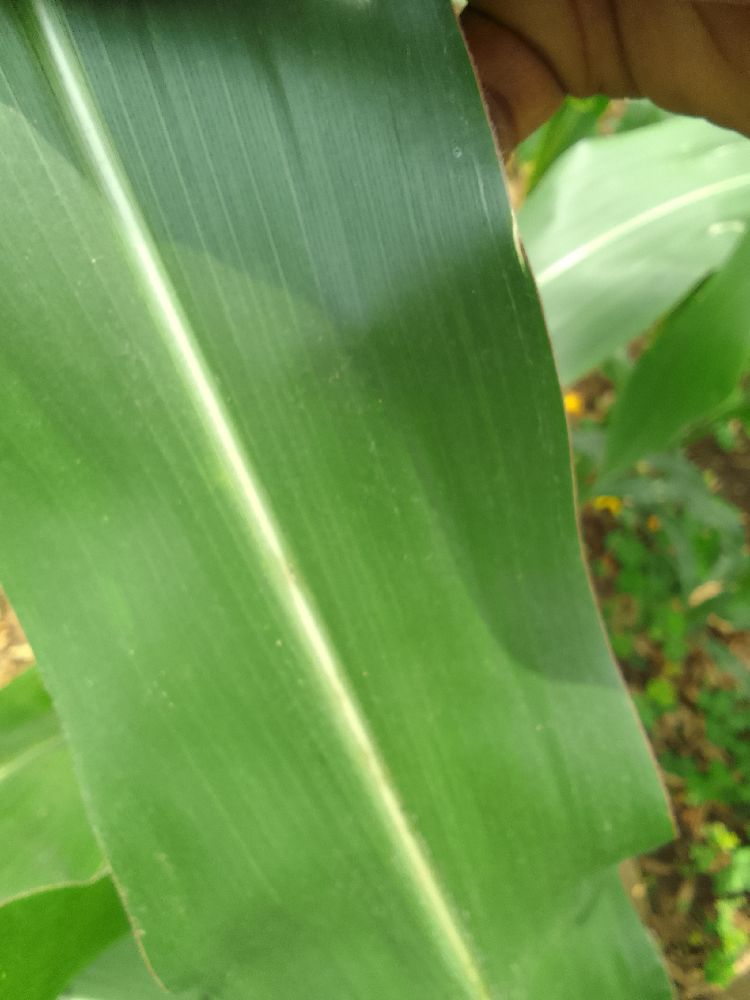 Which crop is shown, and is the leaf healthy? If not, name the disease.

maize, healthy
